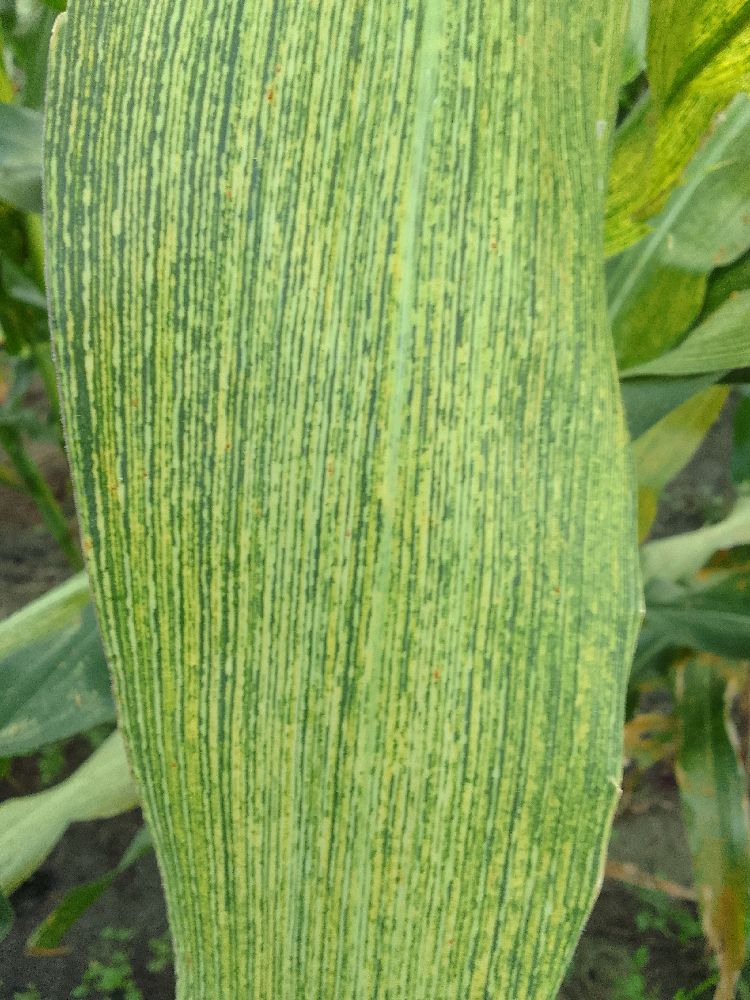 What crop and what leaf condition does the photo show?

maize, maize streak virus
